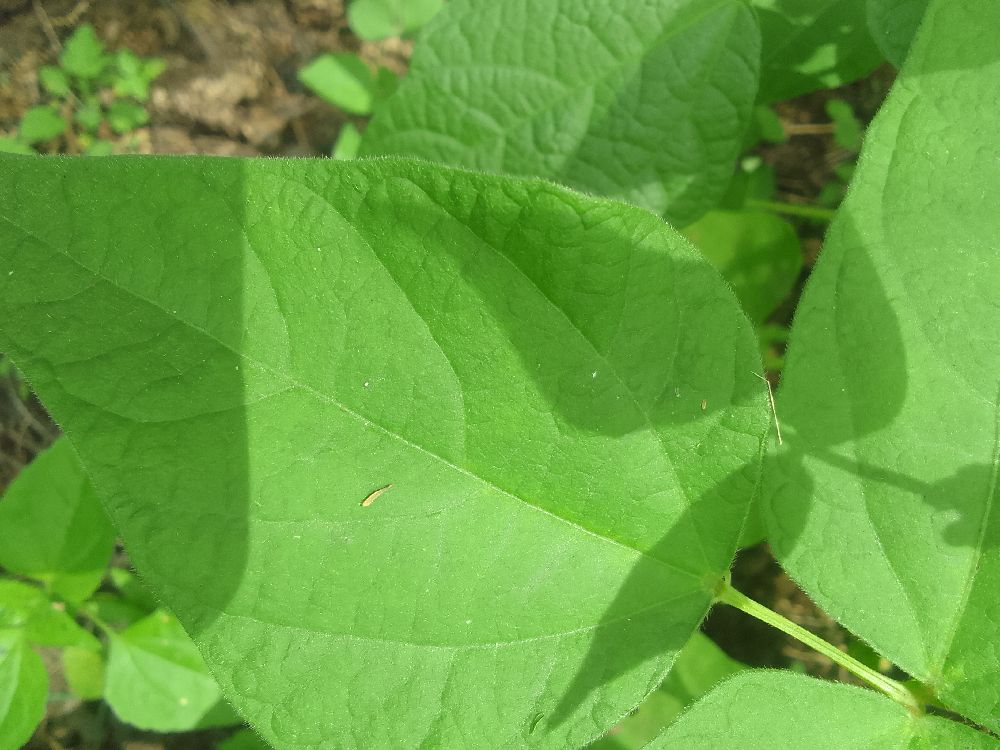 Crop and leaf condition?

common bean, healthy
